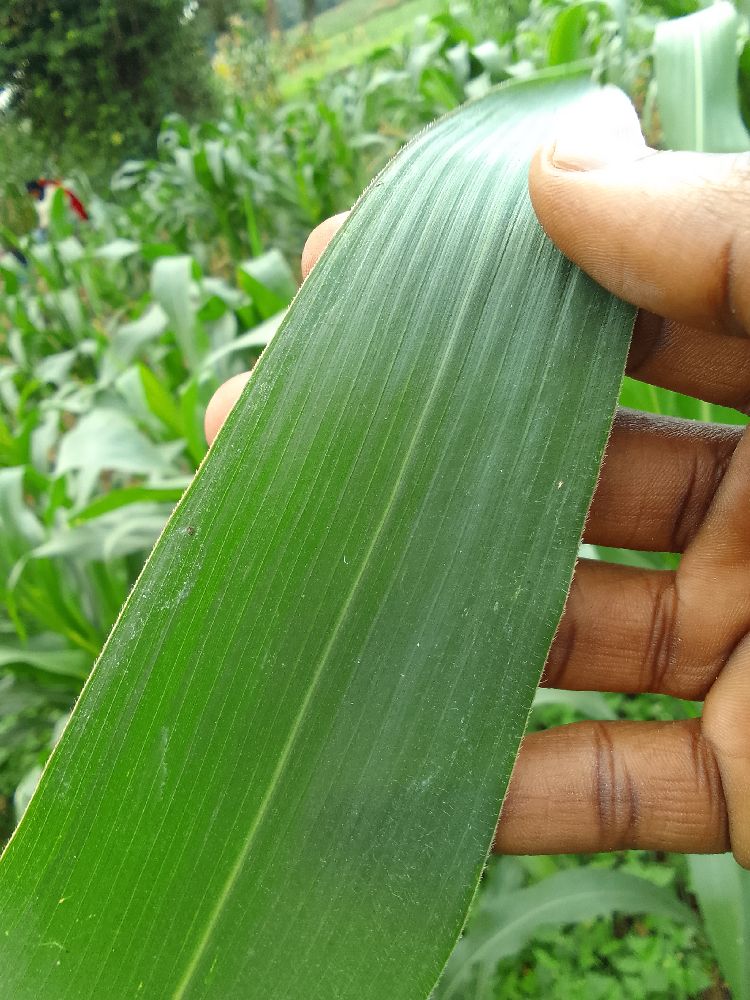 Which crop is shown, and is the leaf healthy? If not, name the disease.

maize, healthy
